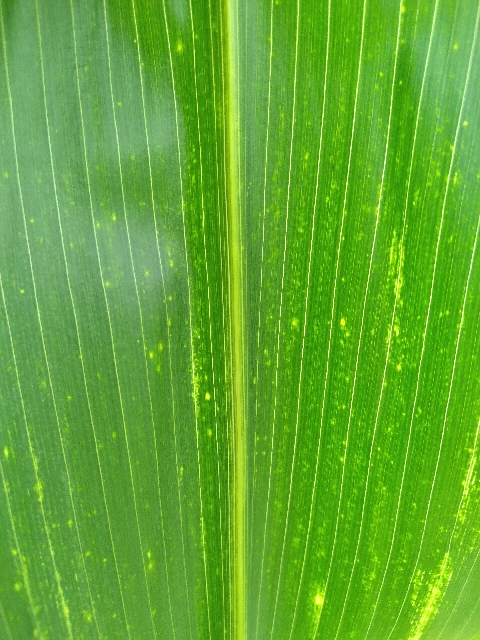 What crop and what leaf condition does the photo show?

maize, maize lethal necrosis
